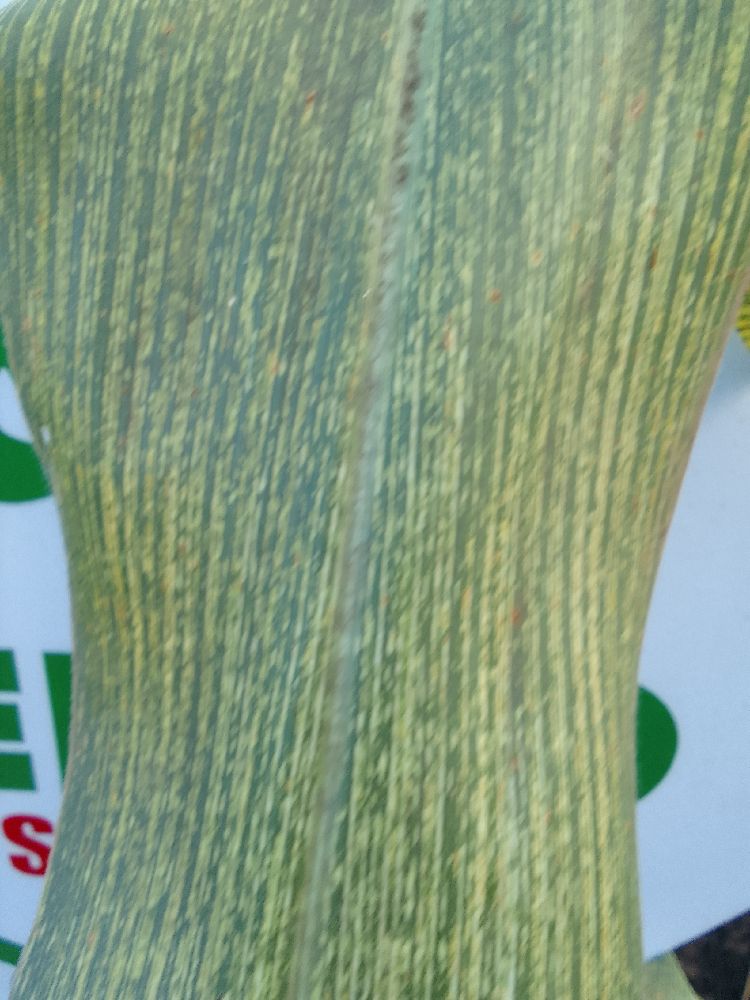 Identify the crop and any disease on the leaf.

maize, maize streak virus
